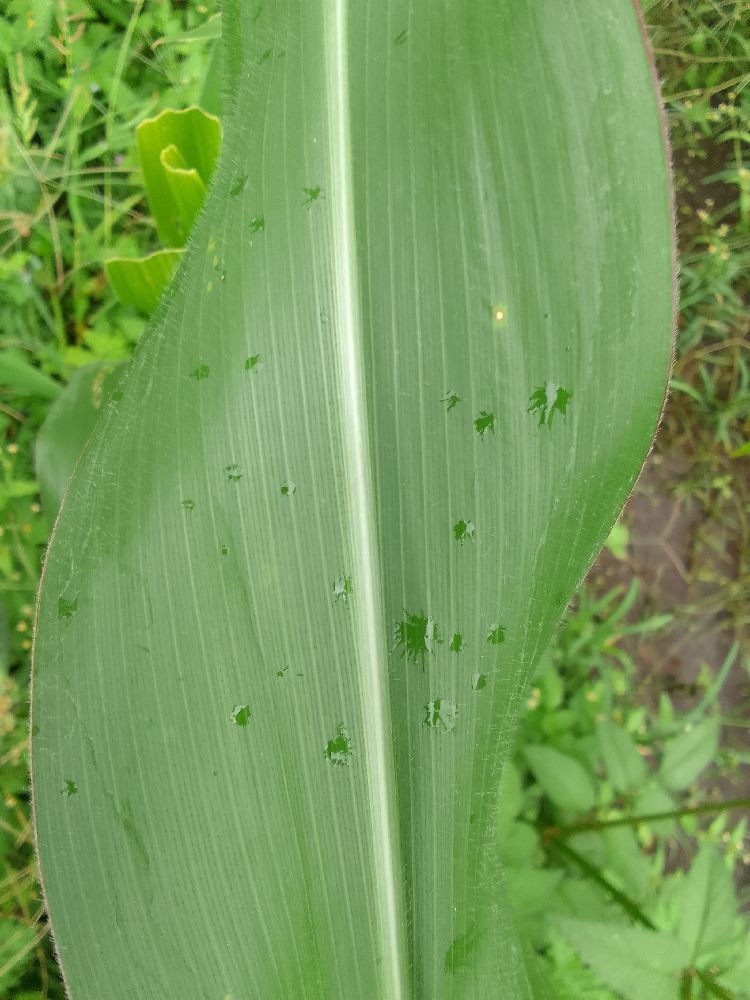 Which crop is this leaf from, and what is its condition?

maize, healthy
